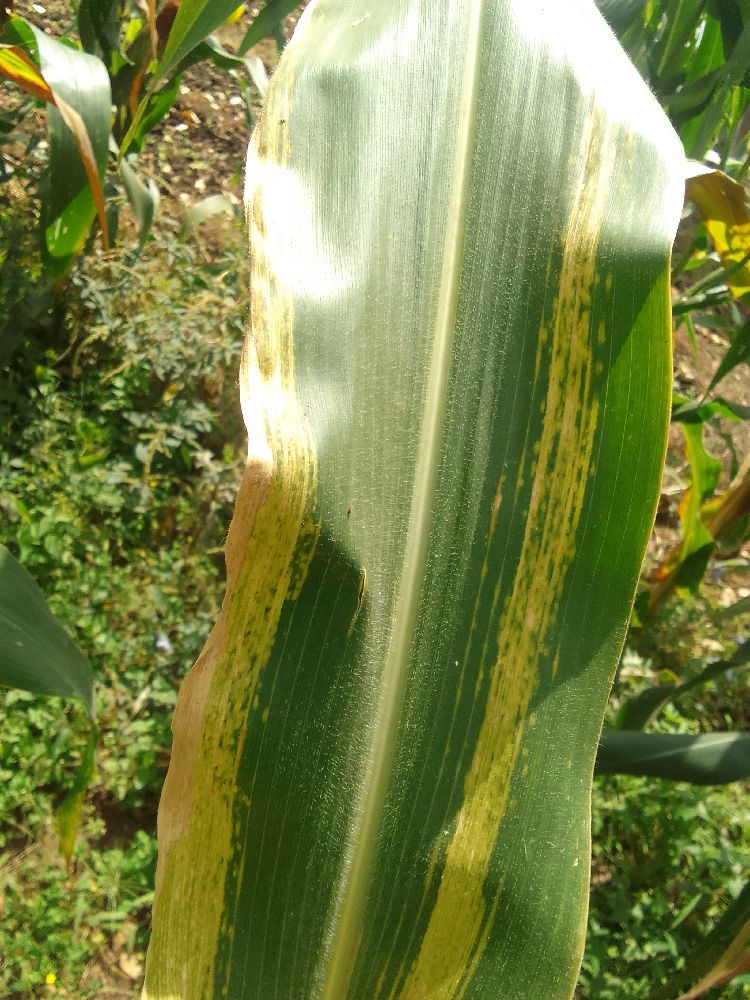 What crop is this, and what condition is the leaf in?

maize, maize lethal necrosis
